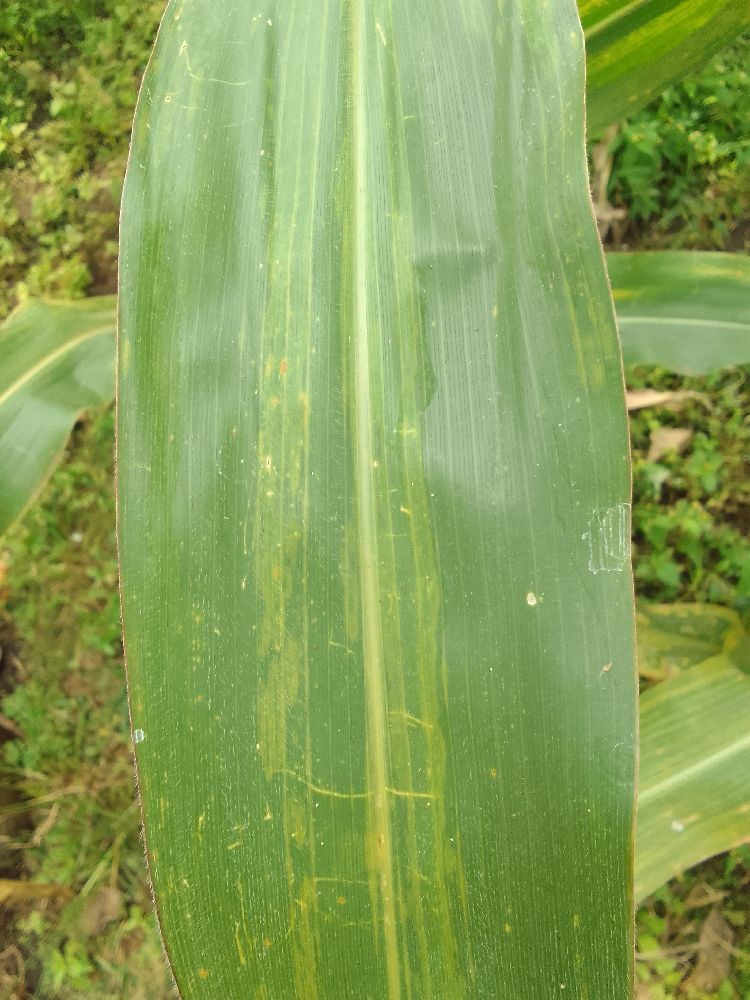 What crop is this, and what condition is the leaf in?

maize, maize lethal necrosis
